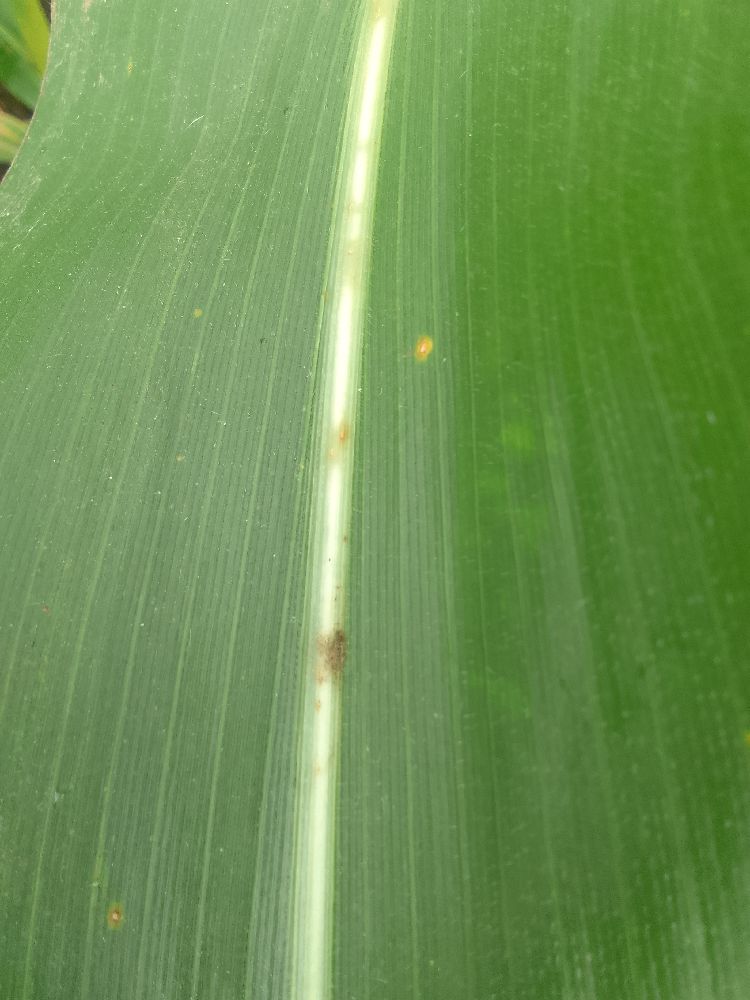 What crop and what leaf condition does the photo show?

maize, healthy
